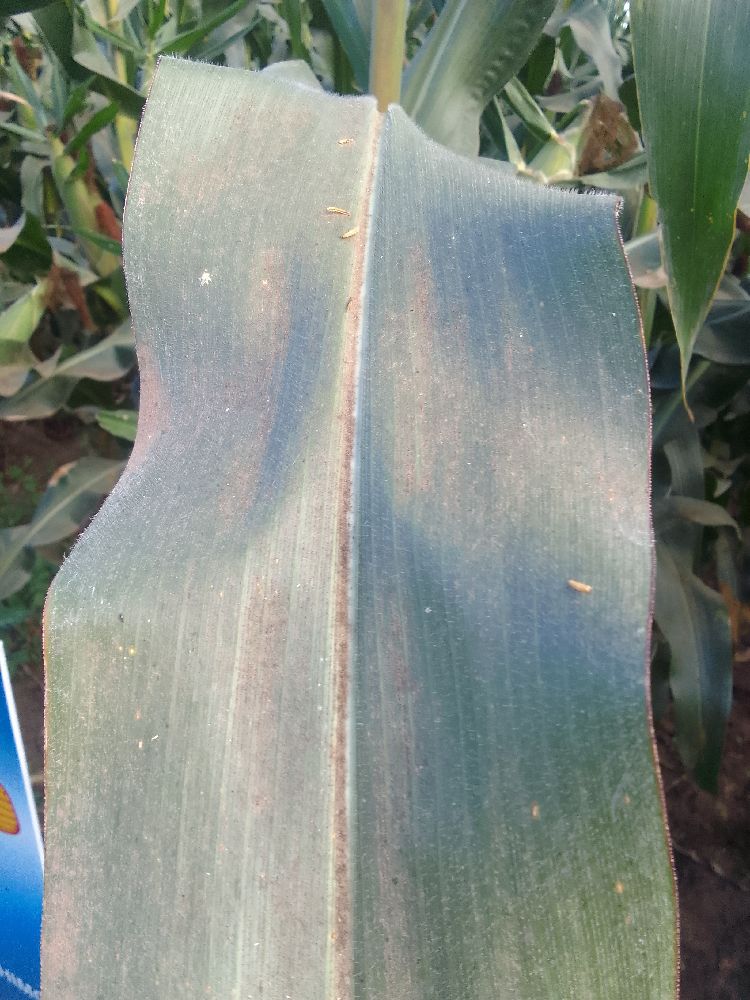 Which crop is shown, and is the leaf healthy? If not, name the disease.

maize, healthy
